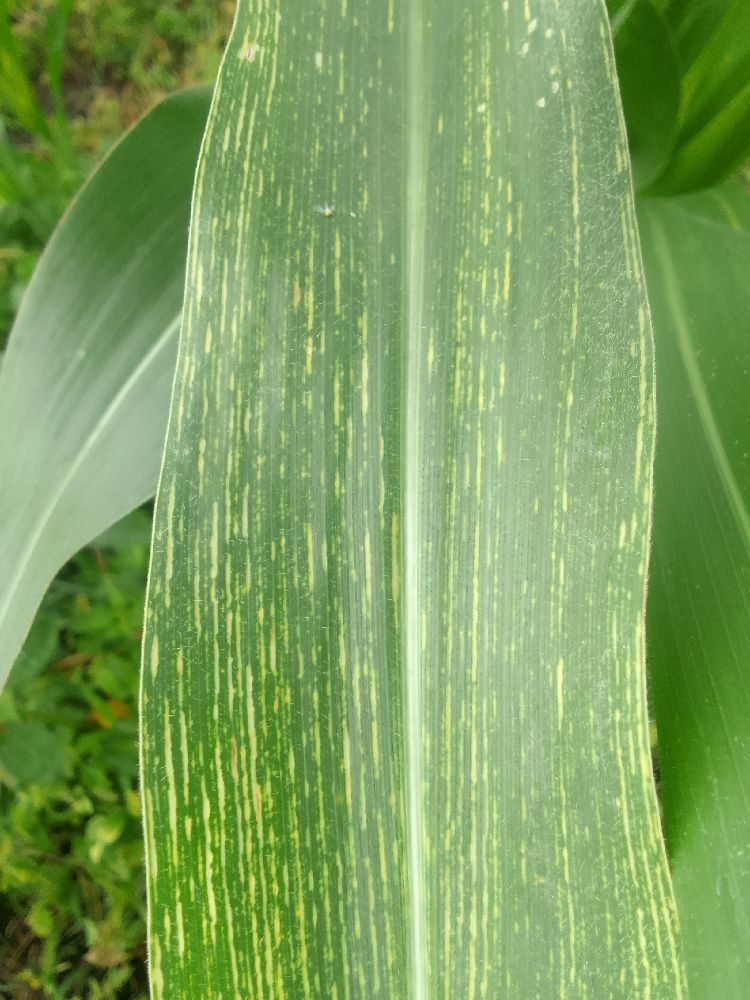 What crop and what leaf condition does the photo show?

maize, maize lethal necrosis
